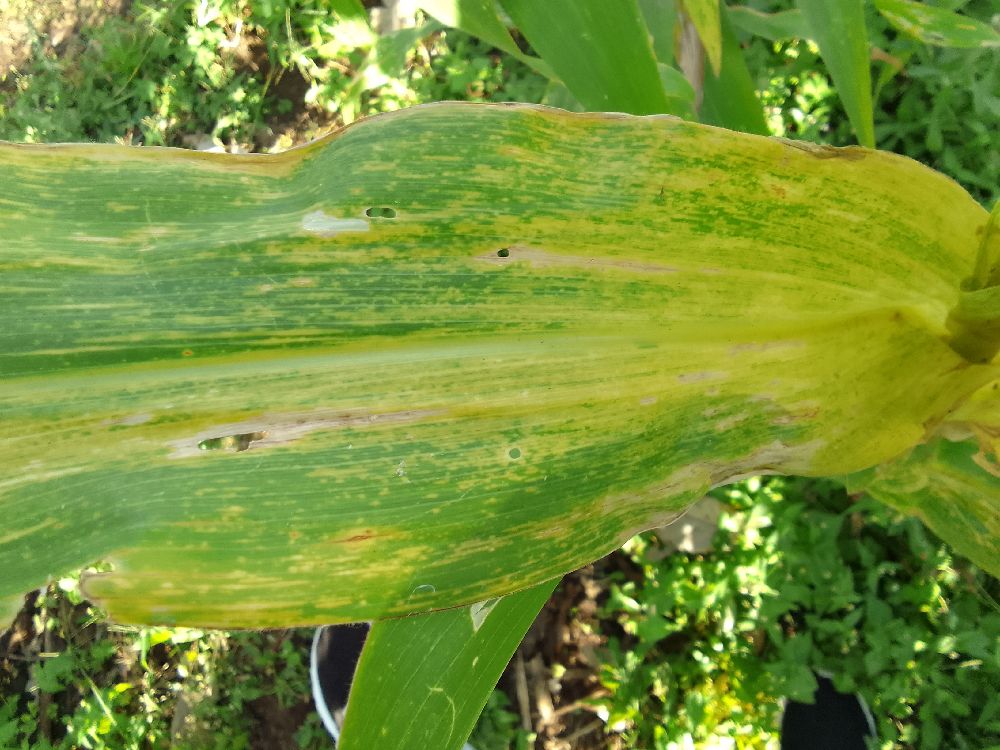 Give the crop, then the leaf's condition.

maize, maize lethal necrosis
